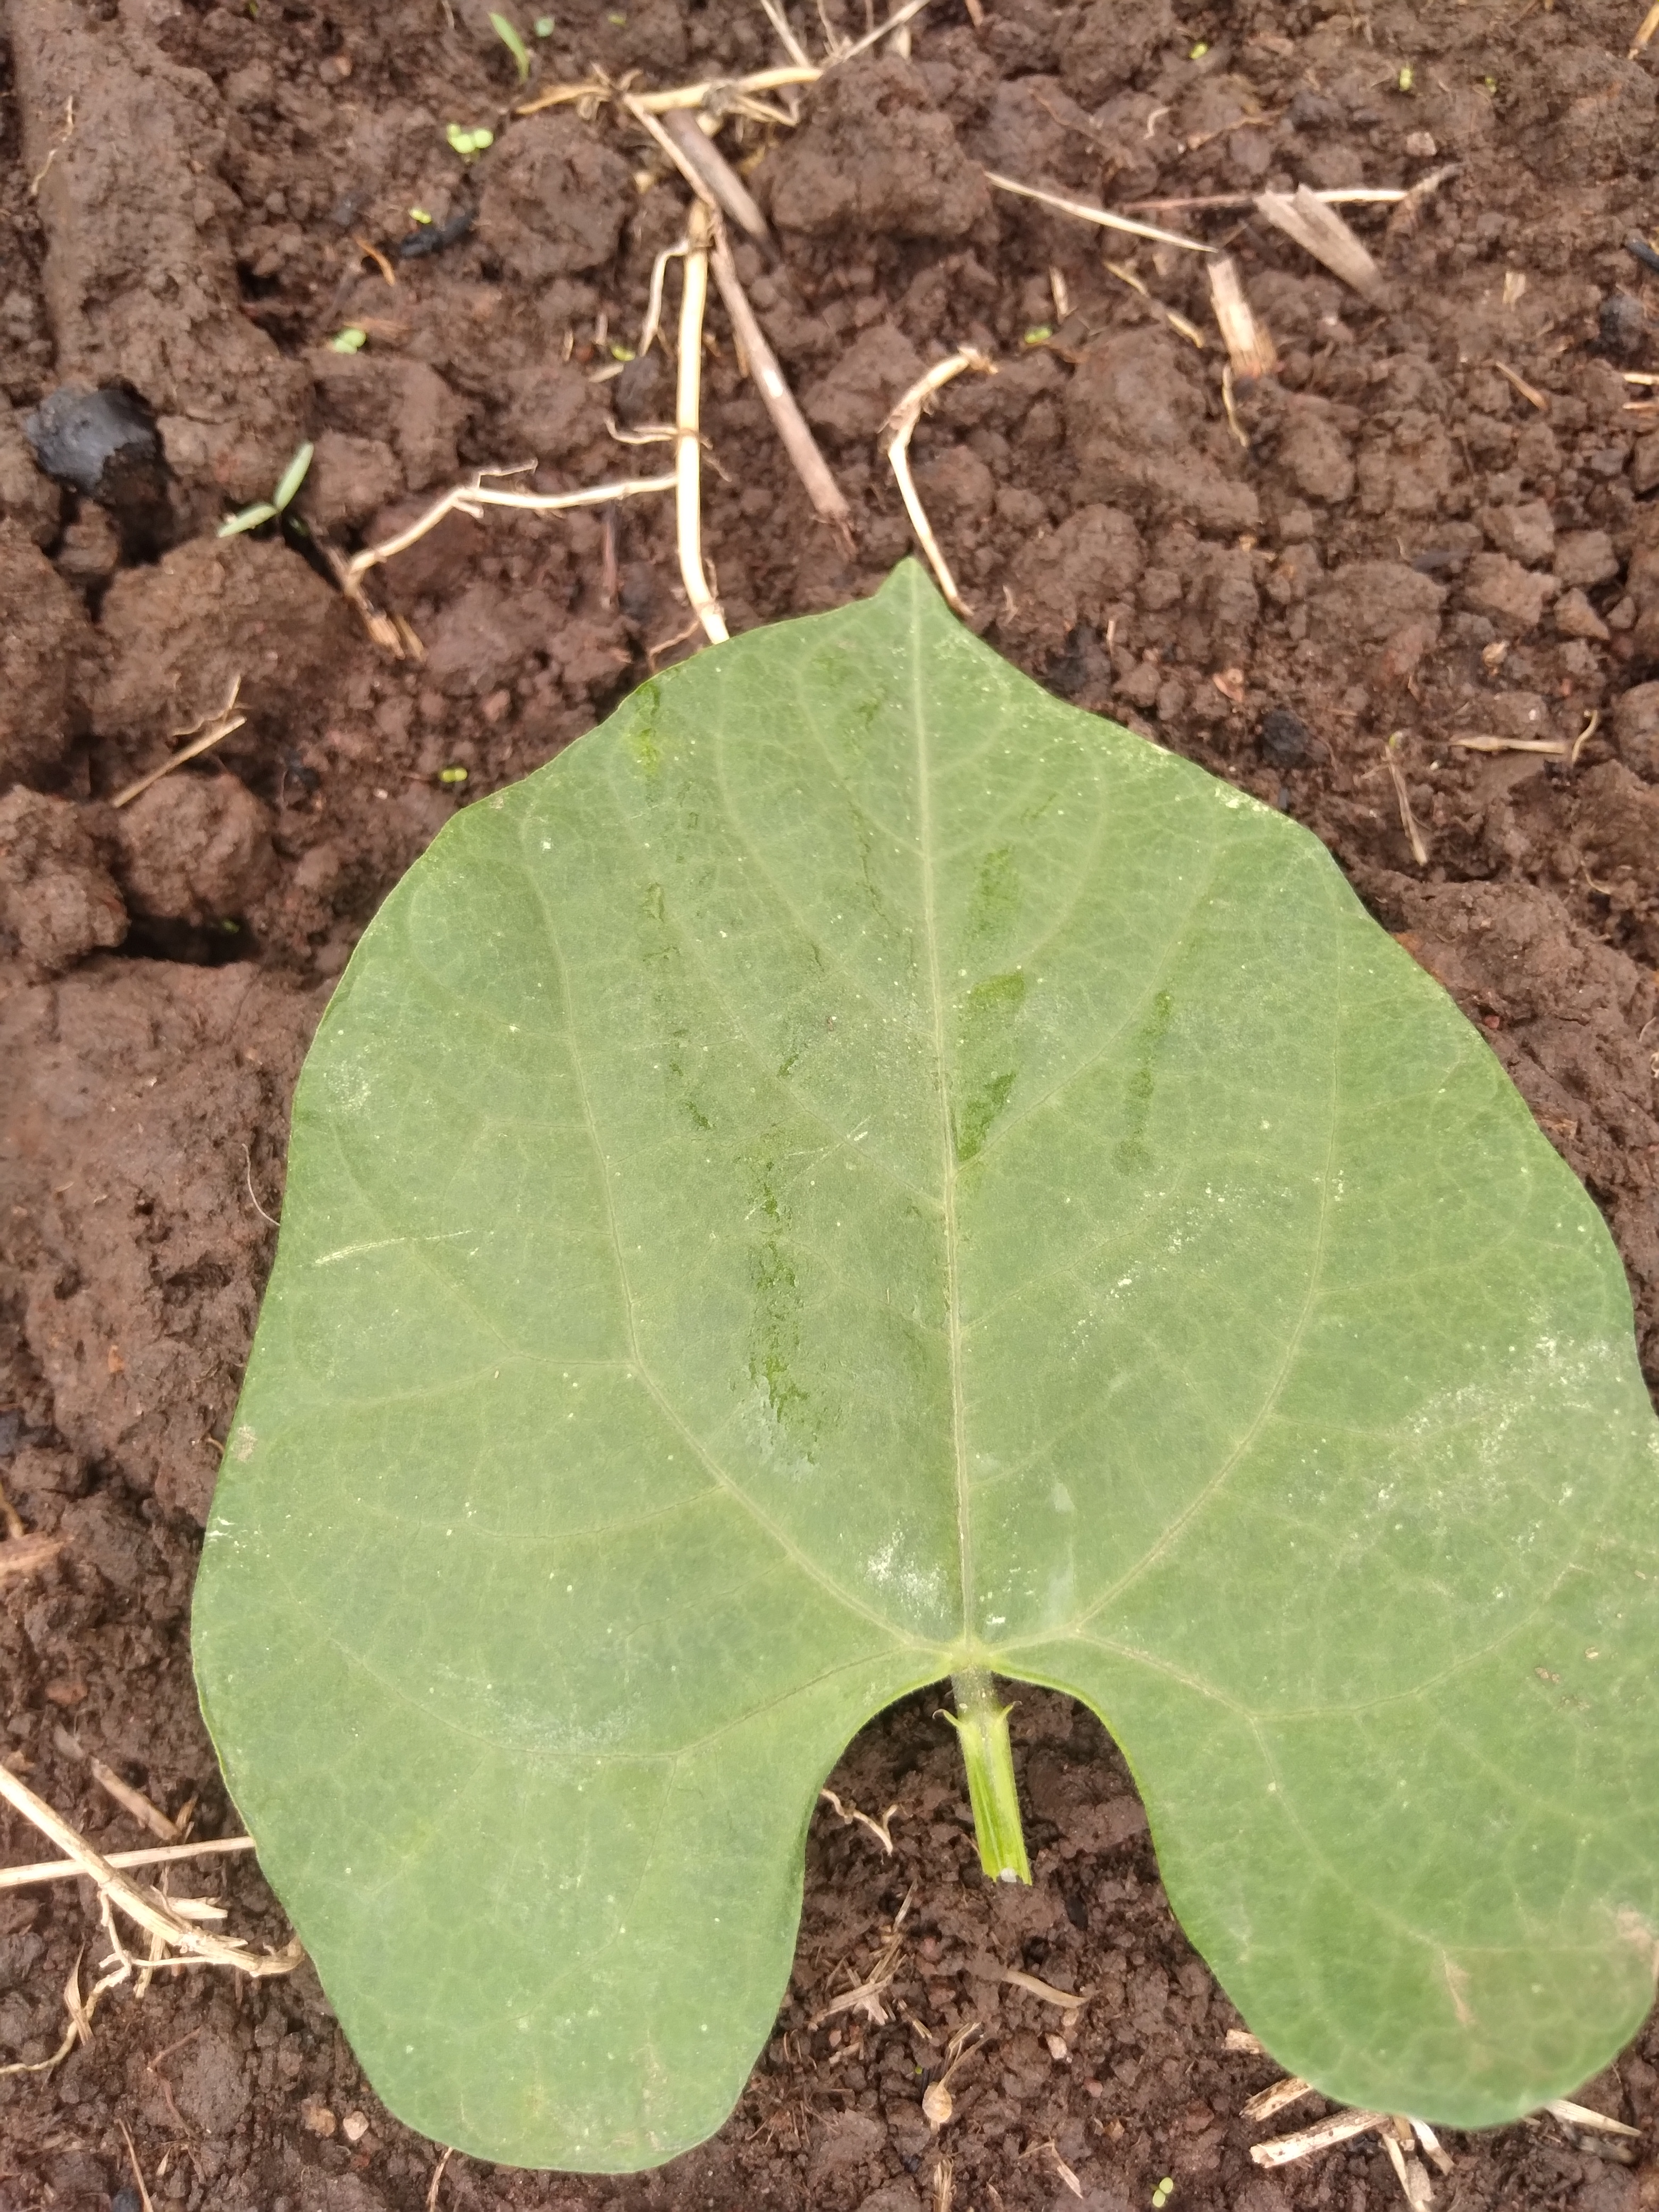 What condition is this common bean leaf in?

healthy
